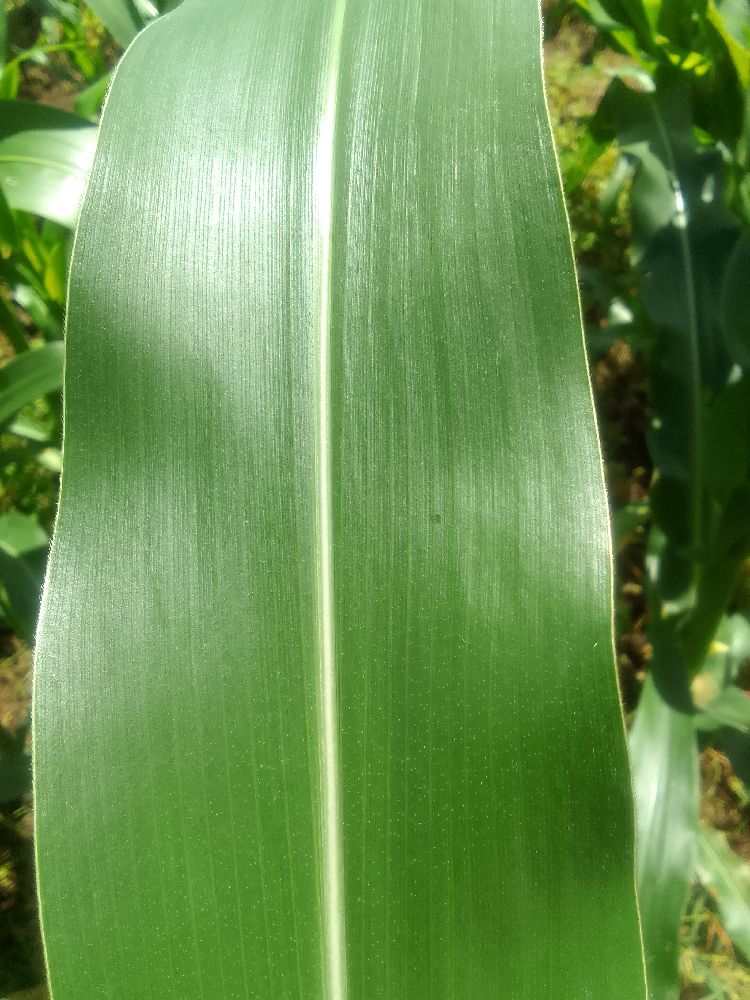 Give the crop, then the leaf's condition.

maize, healthy
